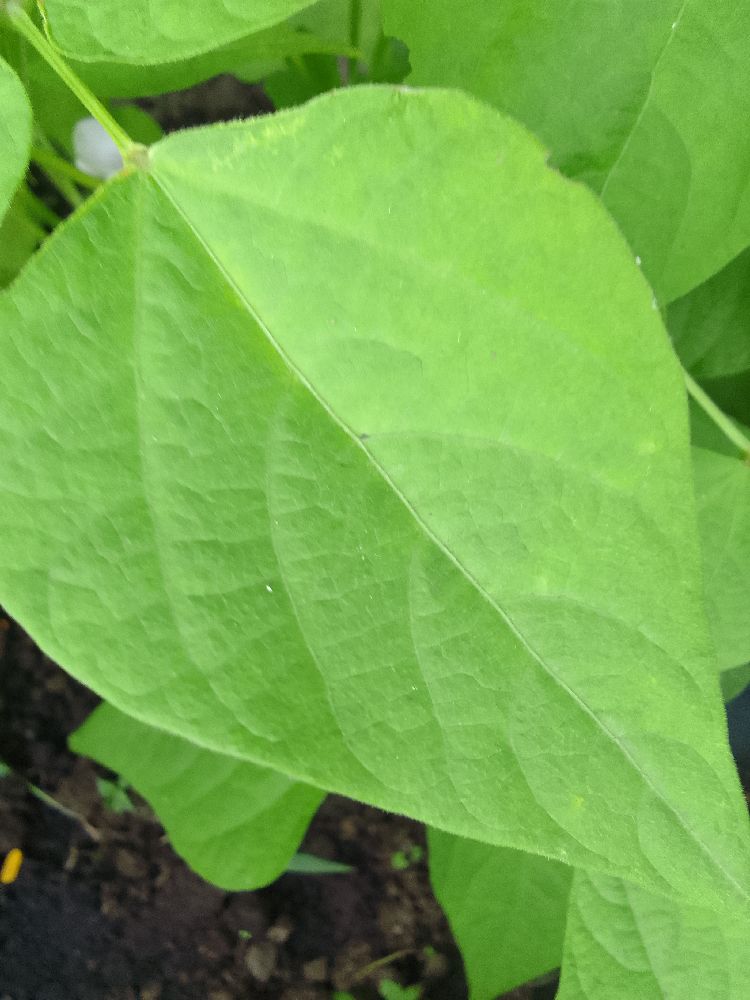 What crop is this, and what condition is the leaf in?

common bean, healthy
